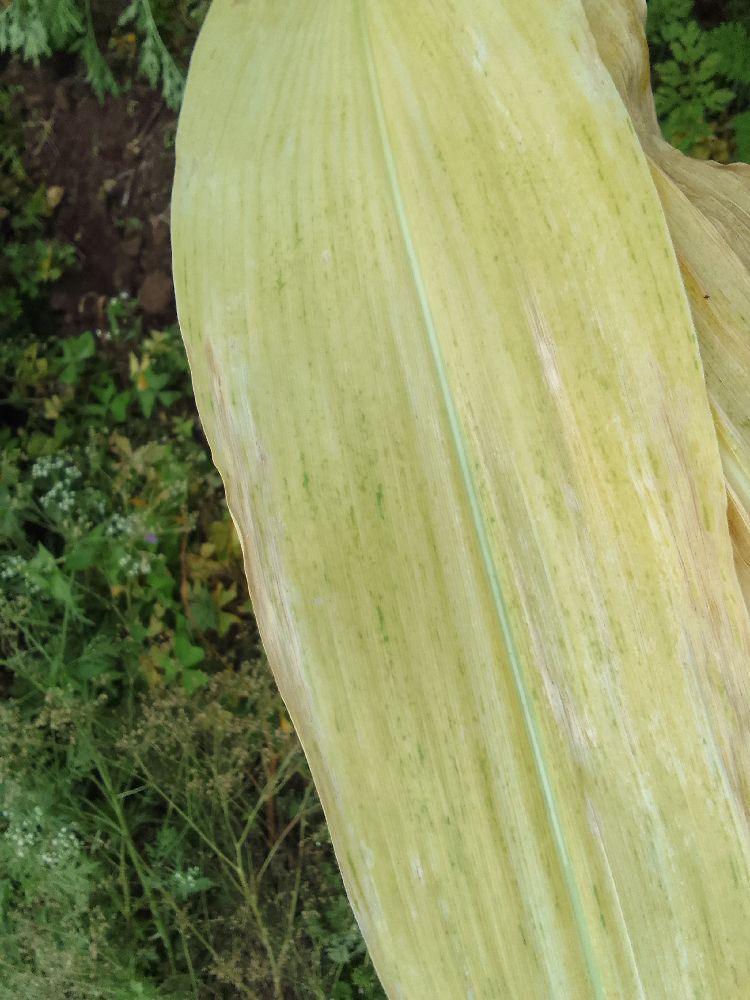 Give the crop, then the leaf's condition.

maize, maize lethal necrosis
